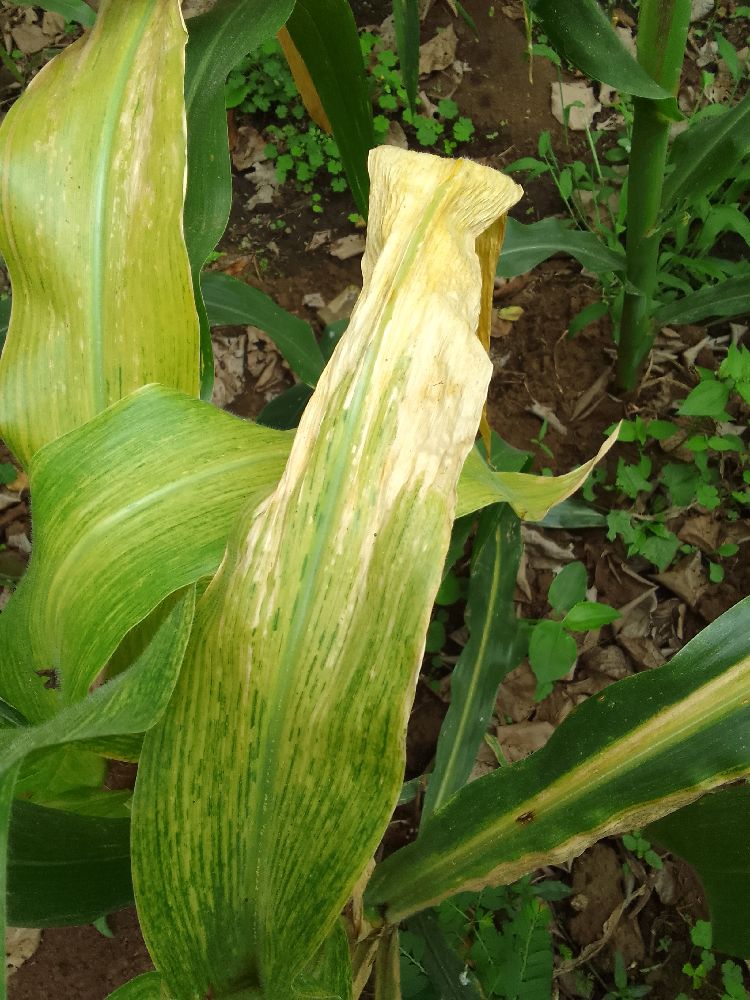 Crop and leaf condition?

maize, maize lethal necrosis
